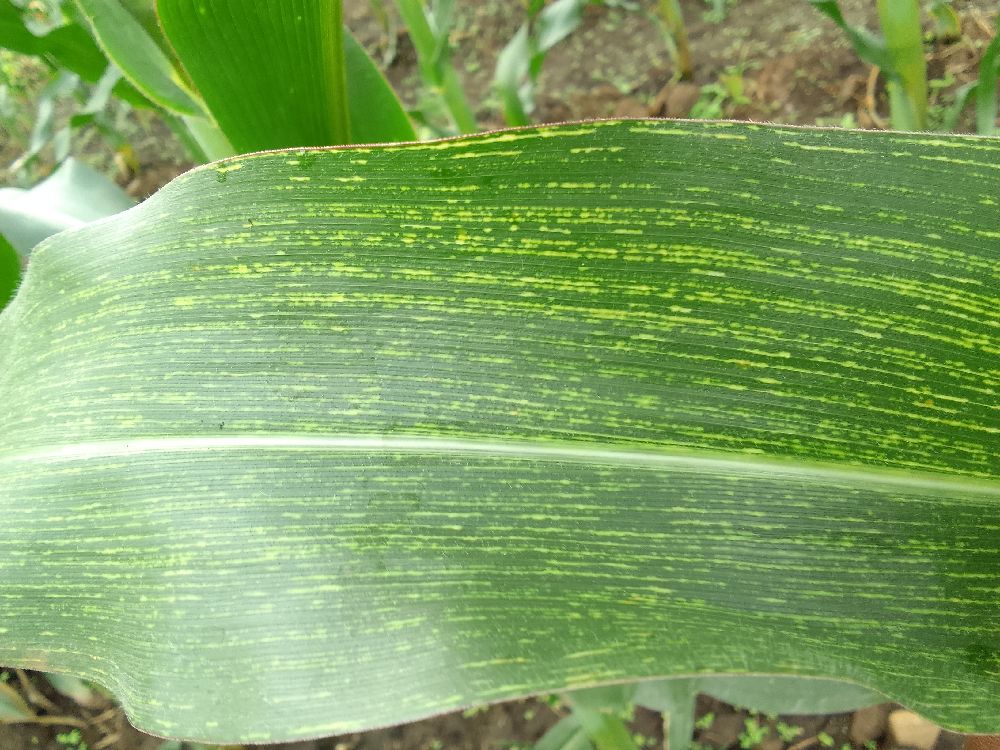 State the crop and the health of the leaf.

maize, maize streak virus
